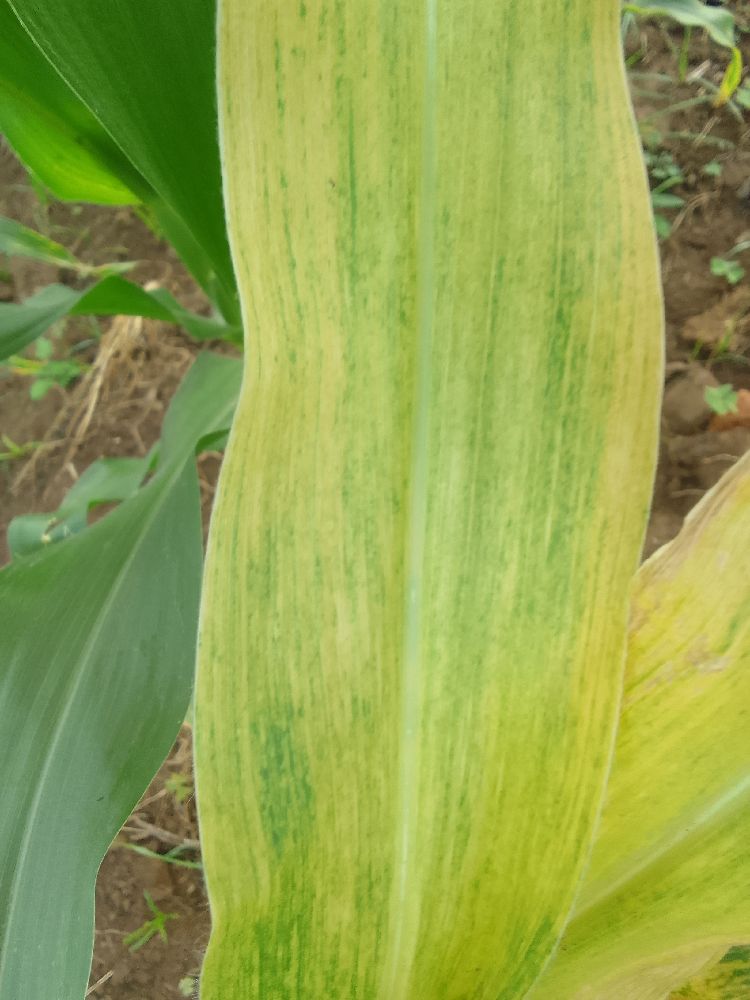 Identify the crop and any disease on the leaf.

maize, maize lethal necrosis
